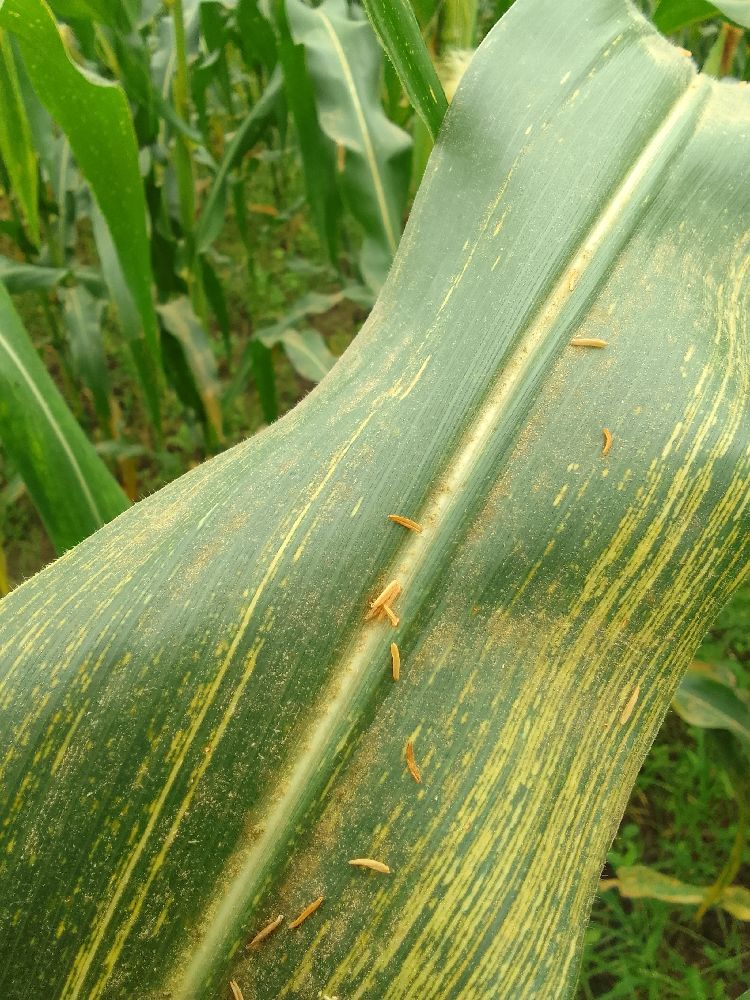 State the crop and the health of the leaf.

maize, maize streak virus
